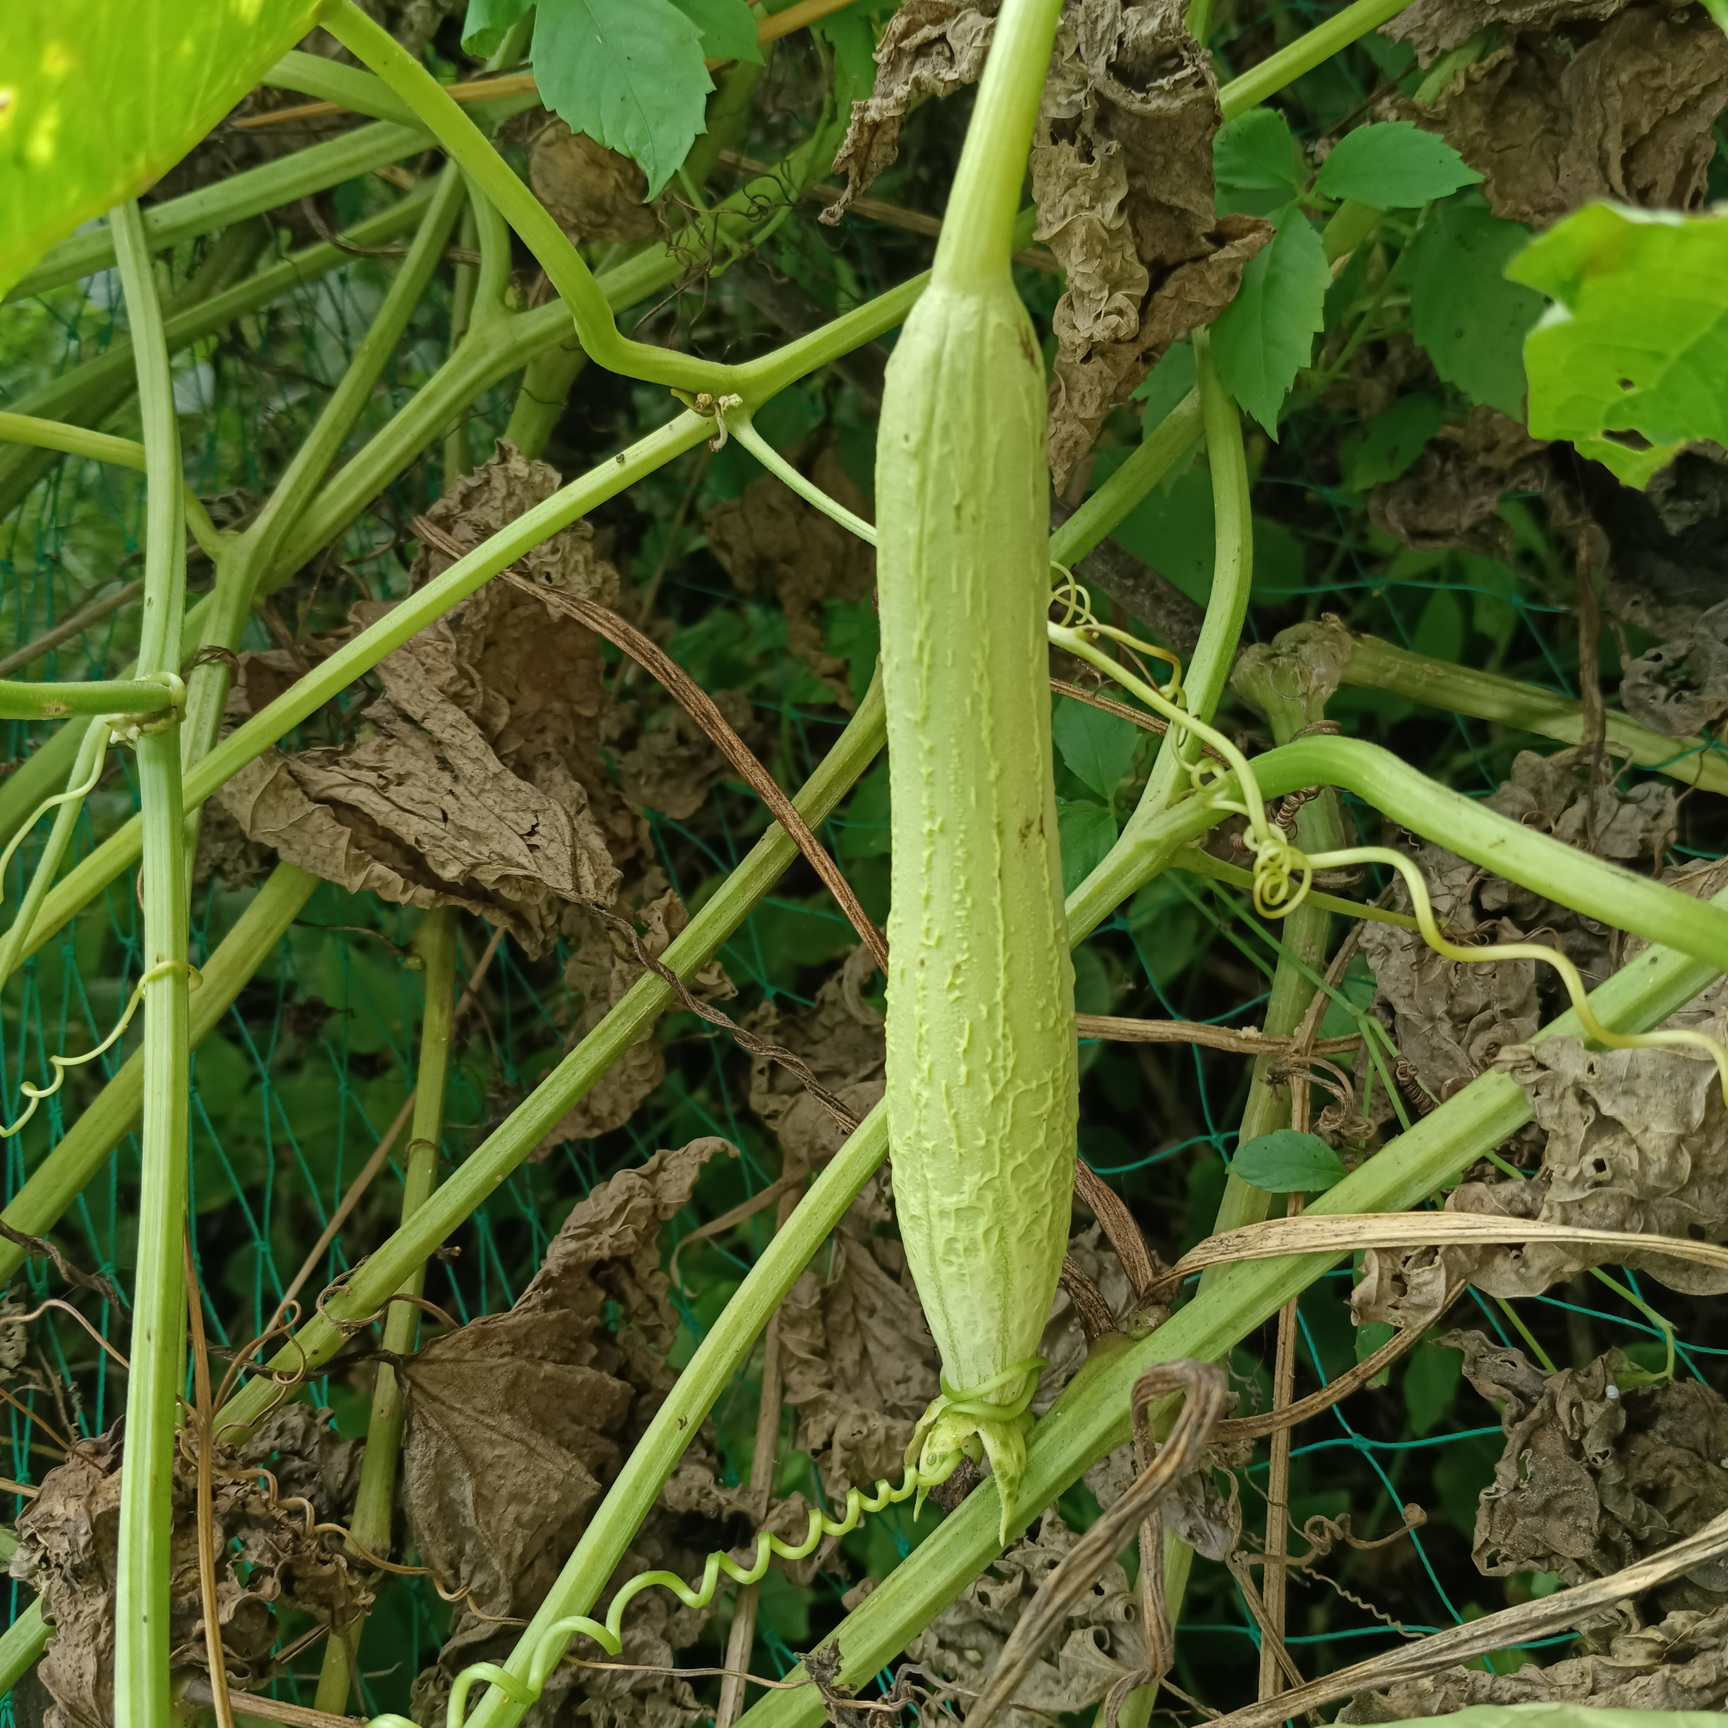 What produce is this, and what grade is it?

luffa, fresh
